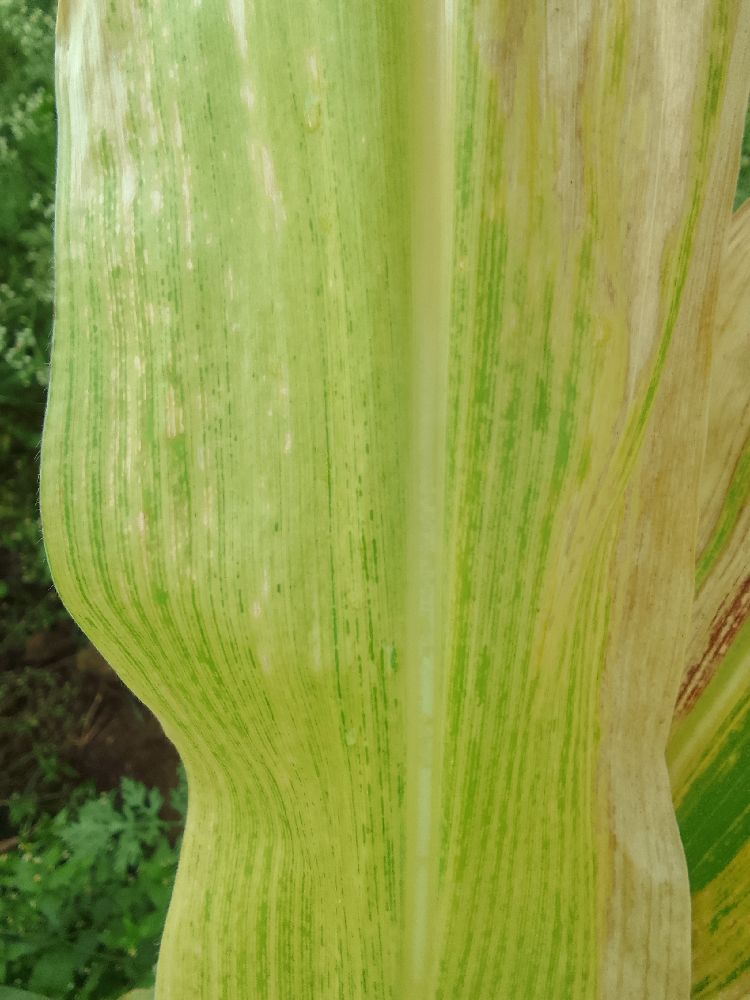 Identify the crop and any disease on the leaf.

maize, maize lethal necrosis
